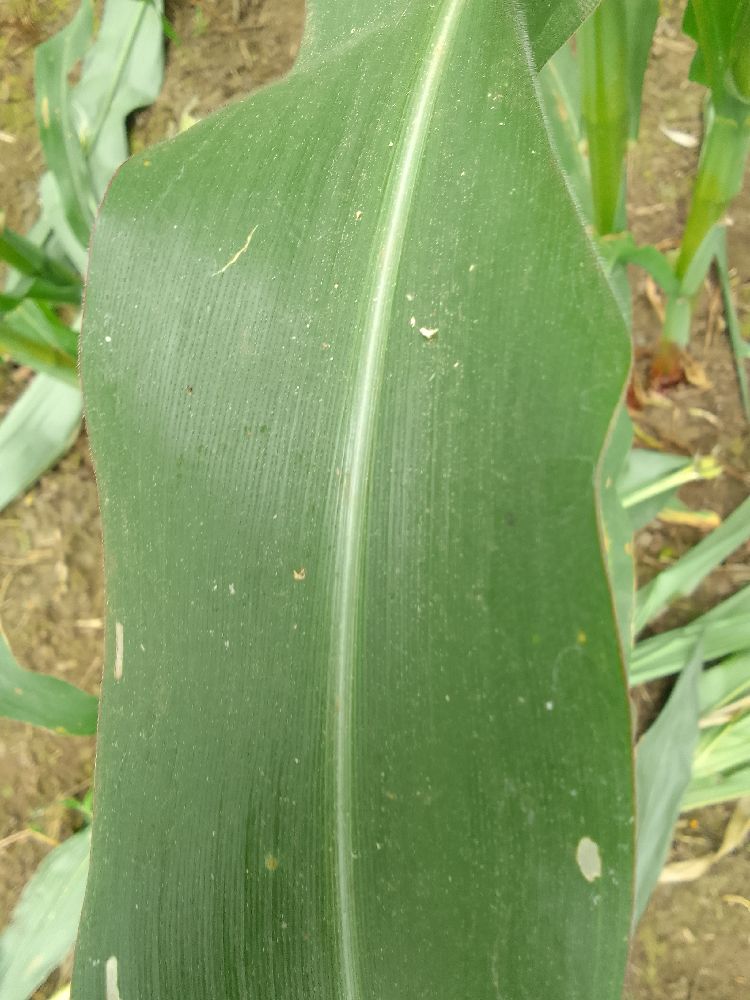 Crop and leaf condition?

maize, healthy
